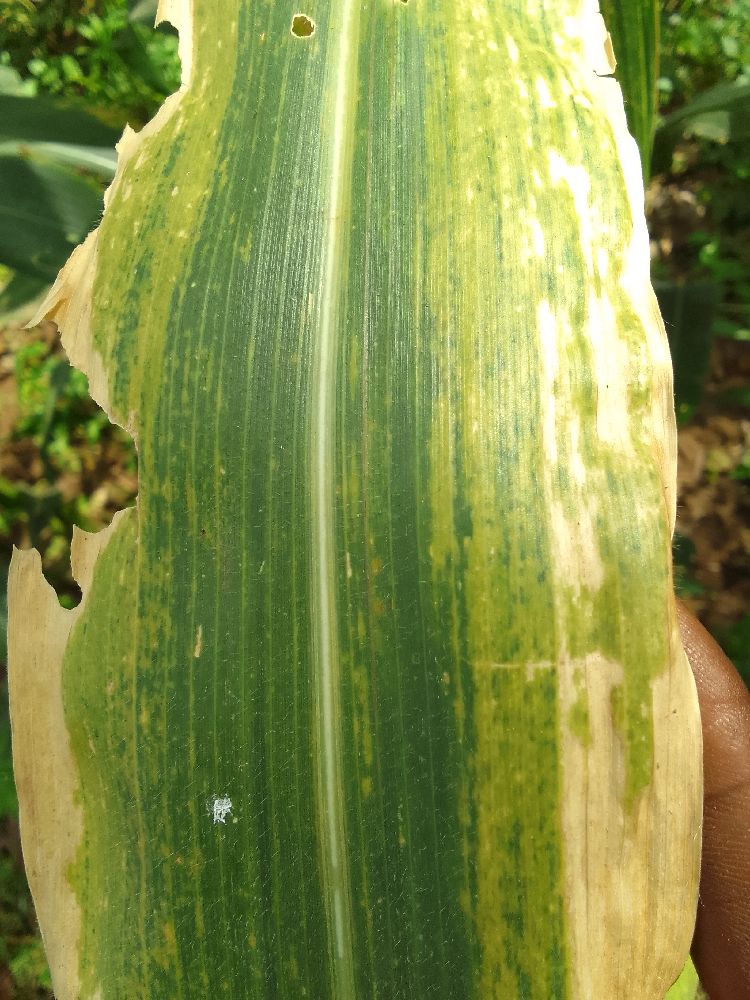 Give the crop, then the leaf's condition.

maize, maize lethal necrosis
